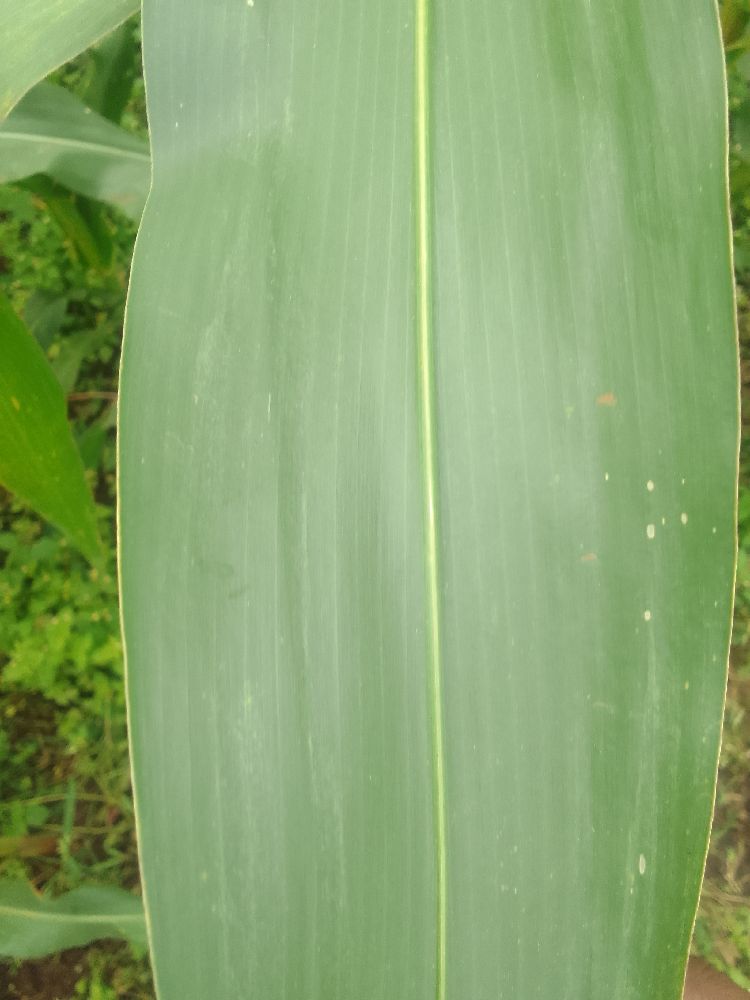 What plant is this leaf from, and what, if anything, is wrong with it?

maize, healthy
